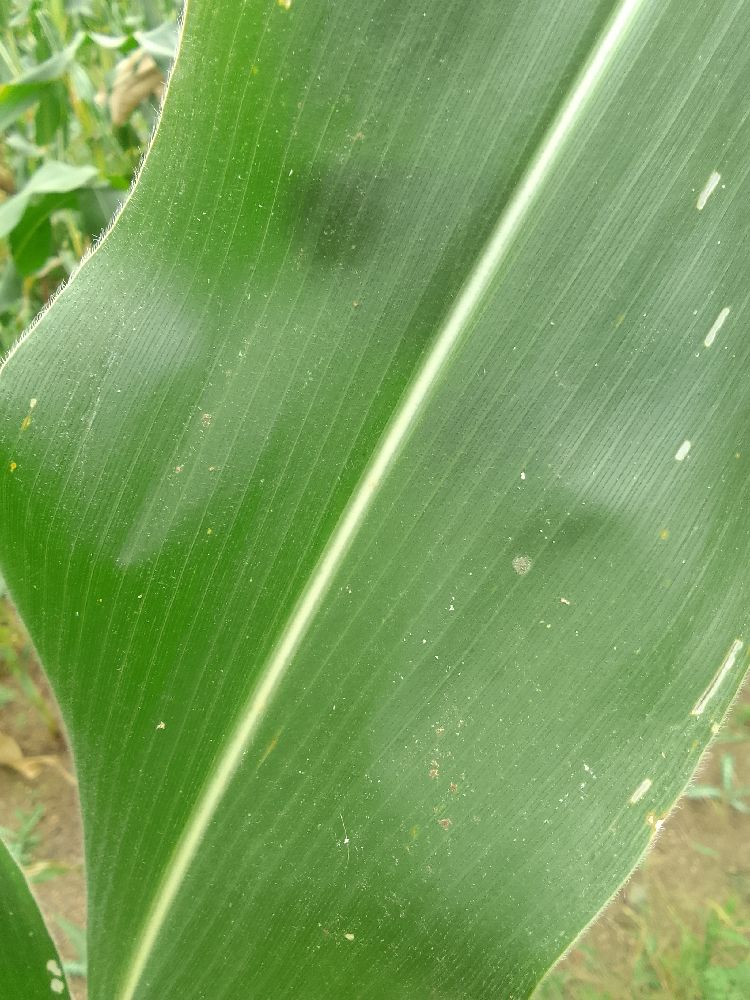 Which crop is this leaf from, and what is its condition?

maize, healthy
